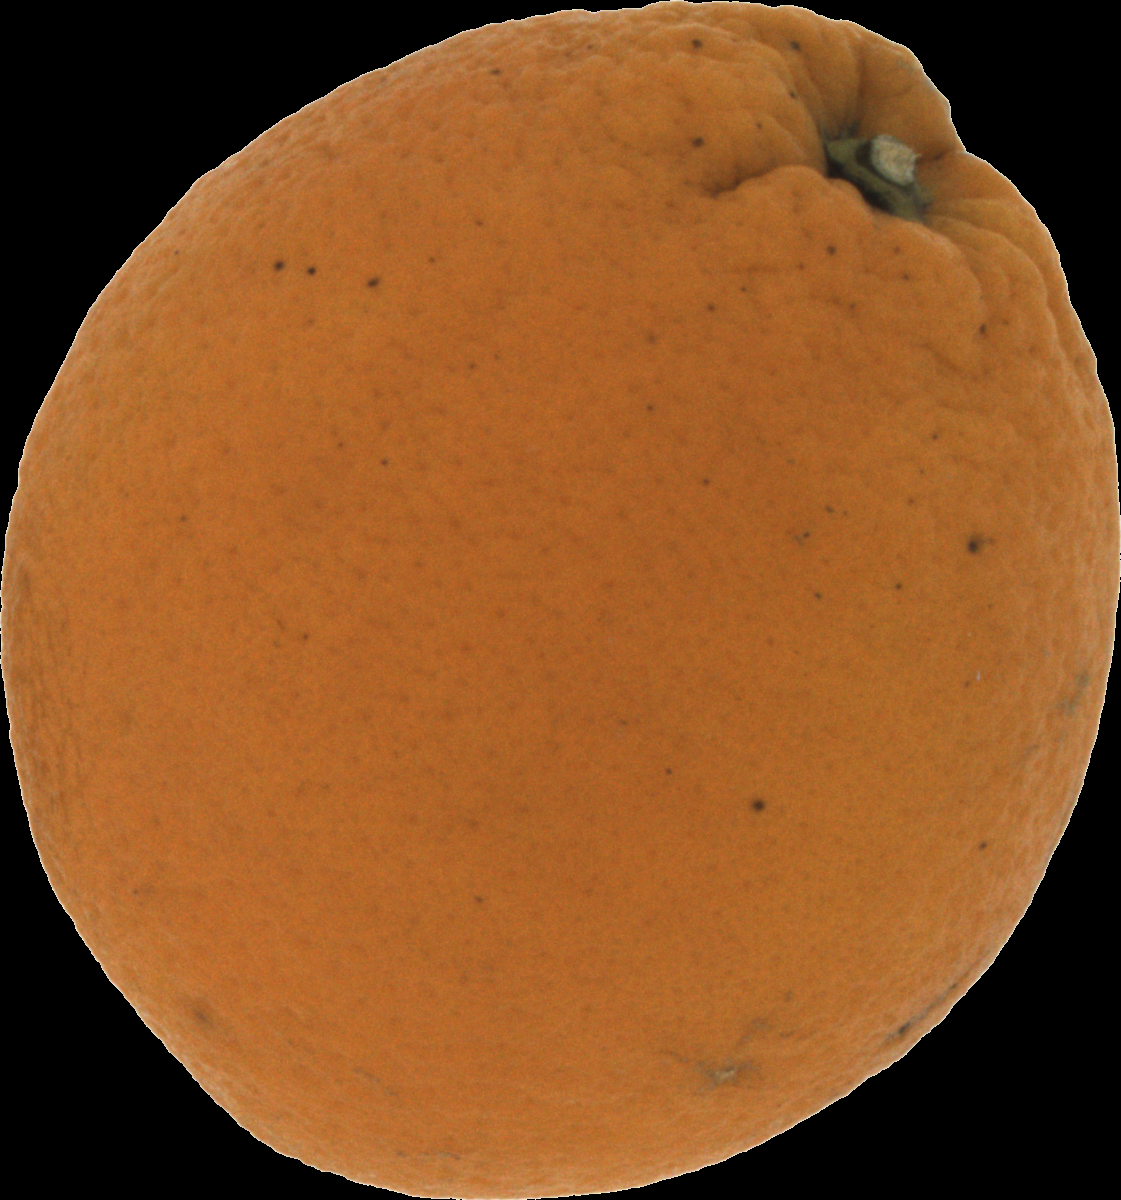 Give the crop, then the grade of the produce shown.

orange, bad
